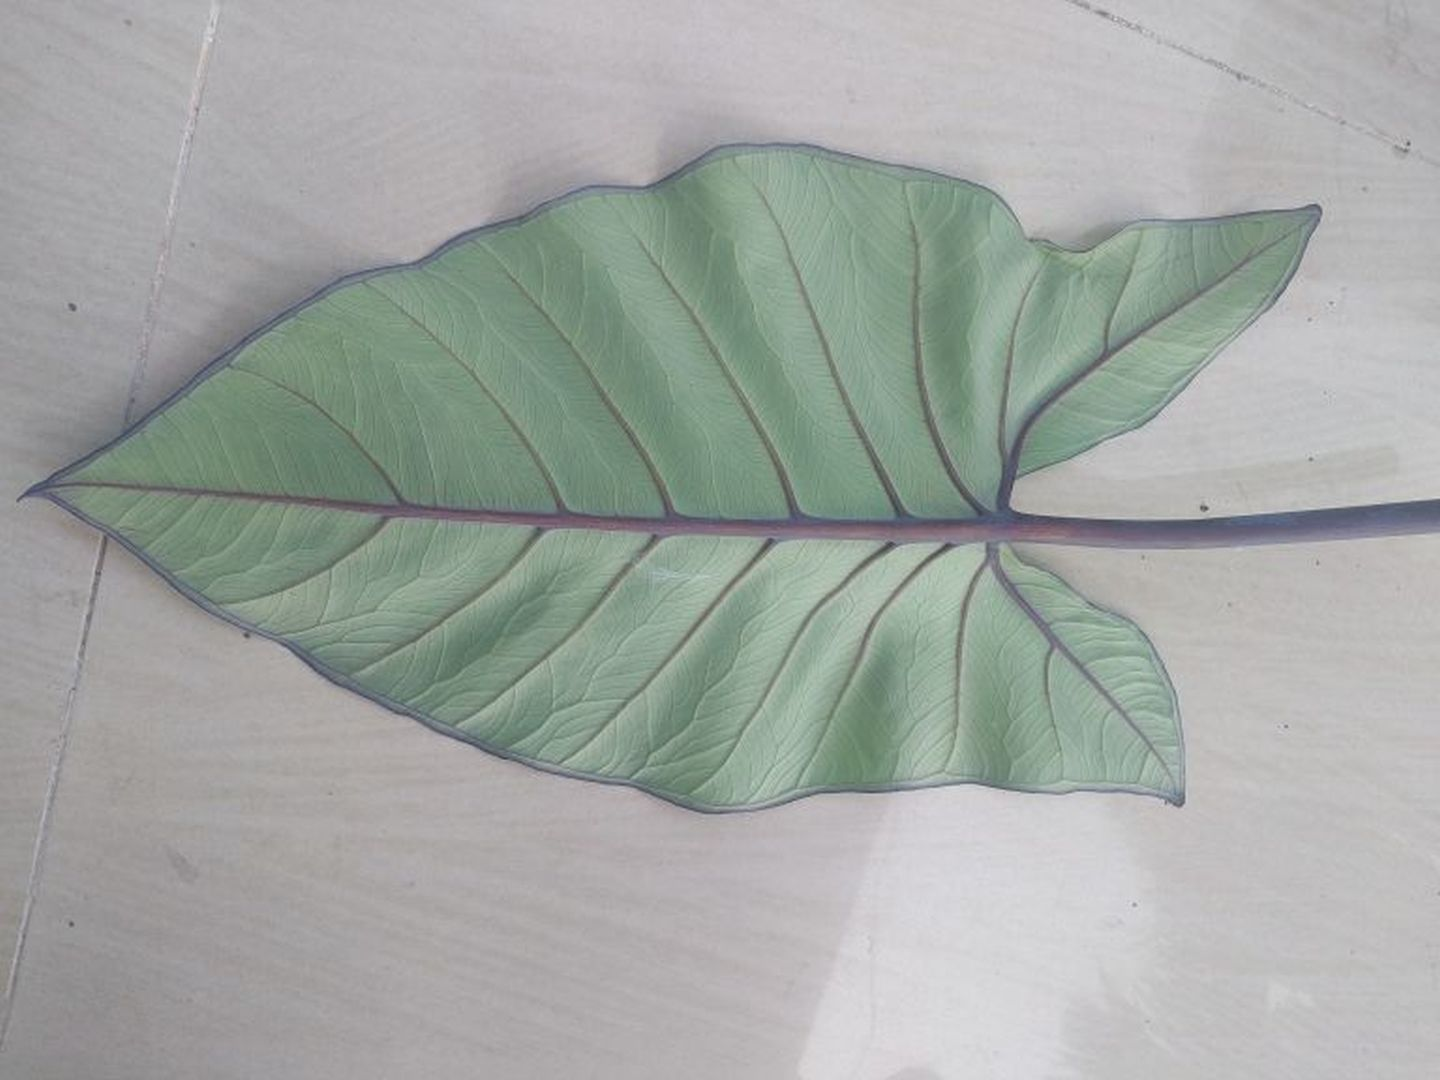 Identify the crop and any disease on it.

taro, healthy
